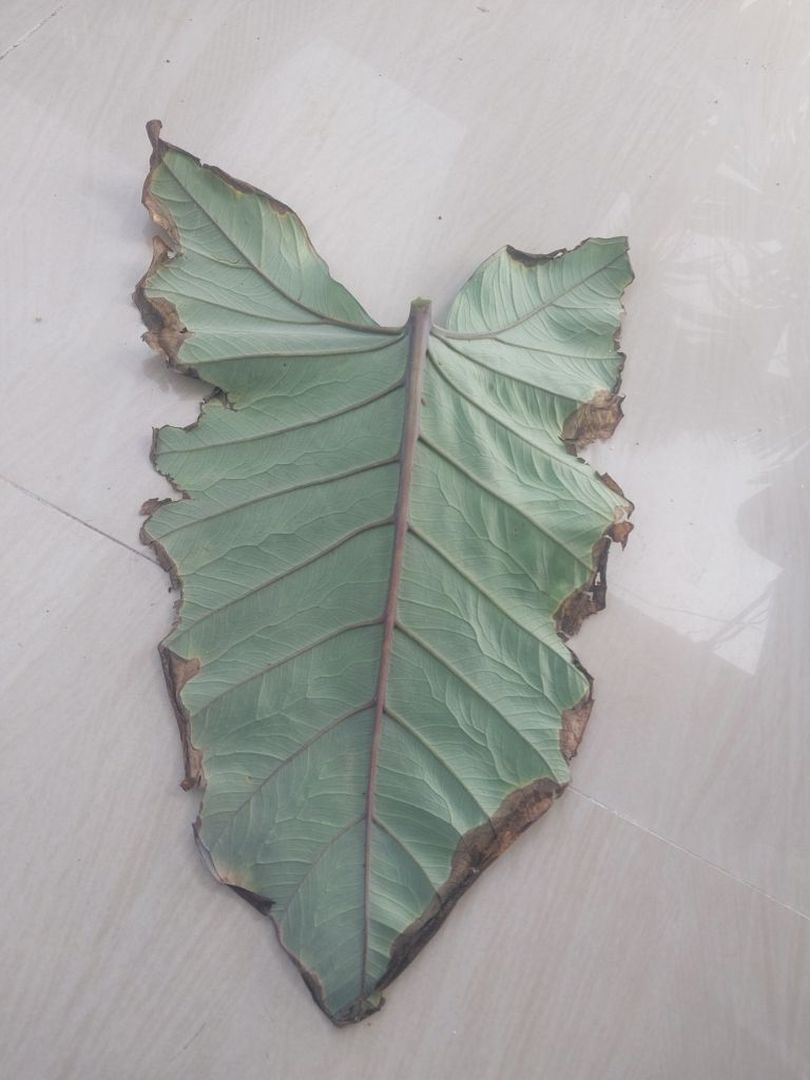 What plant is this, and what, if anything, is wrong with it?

taro, leaf blight
